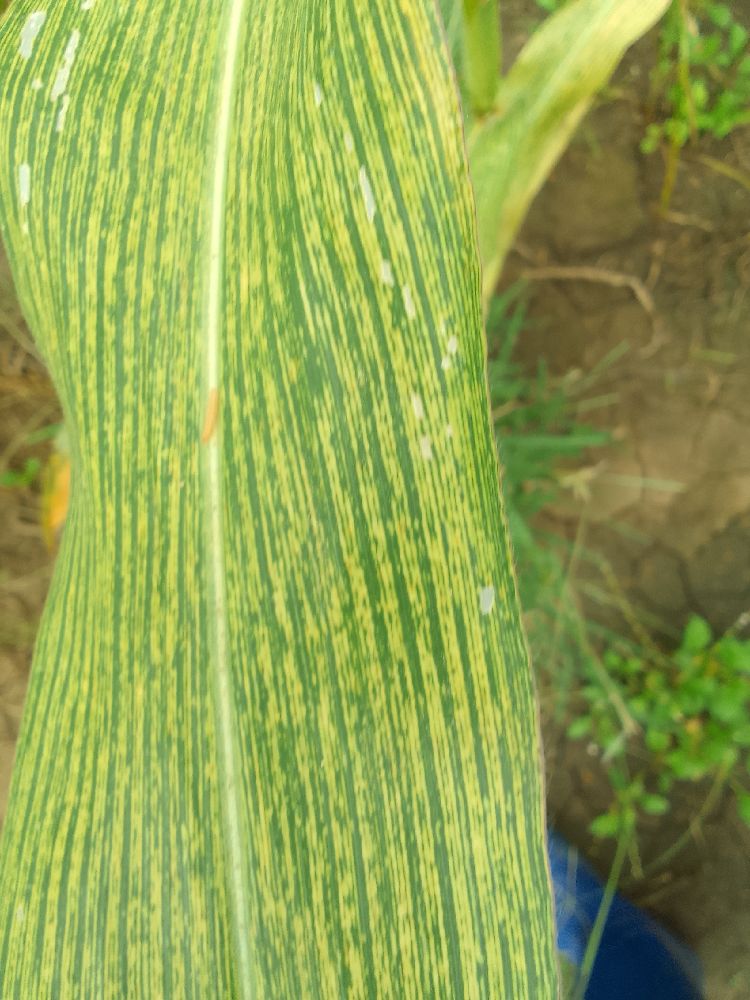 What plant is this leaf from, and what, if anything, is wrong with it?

maize, maize streak virus
